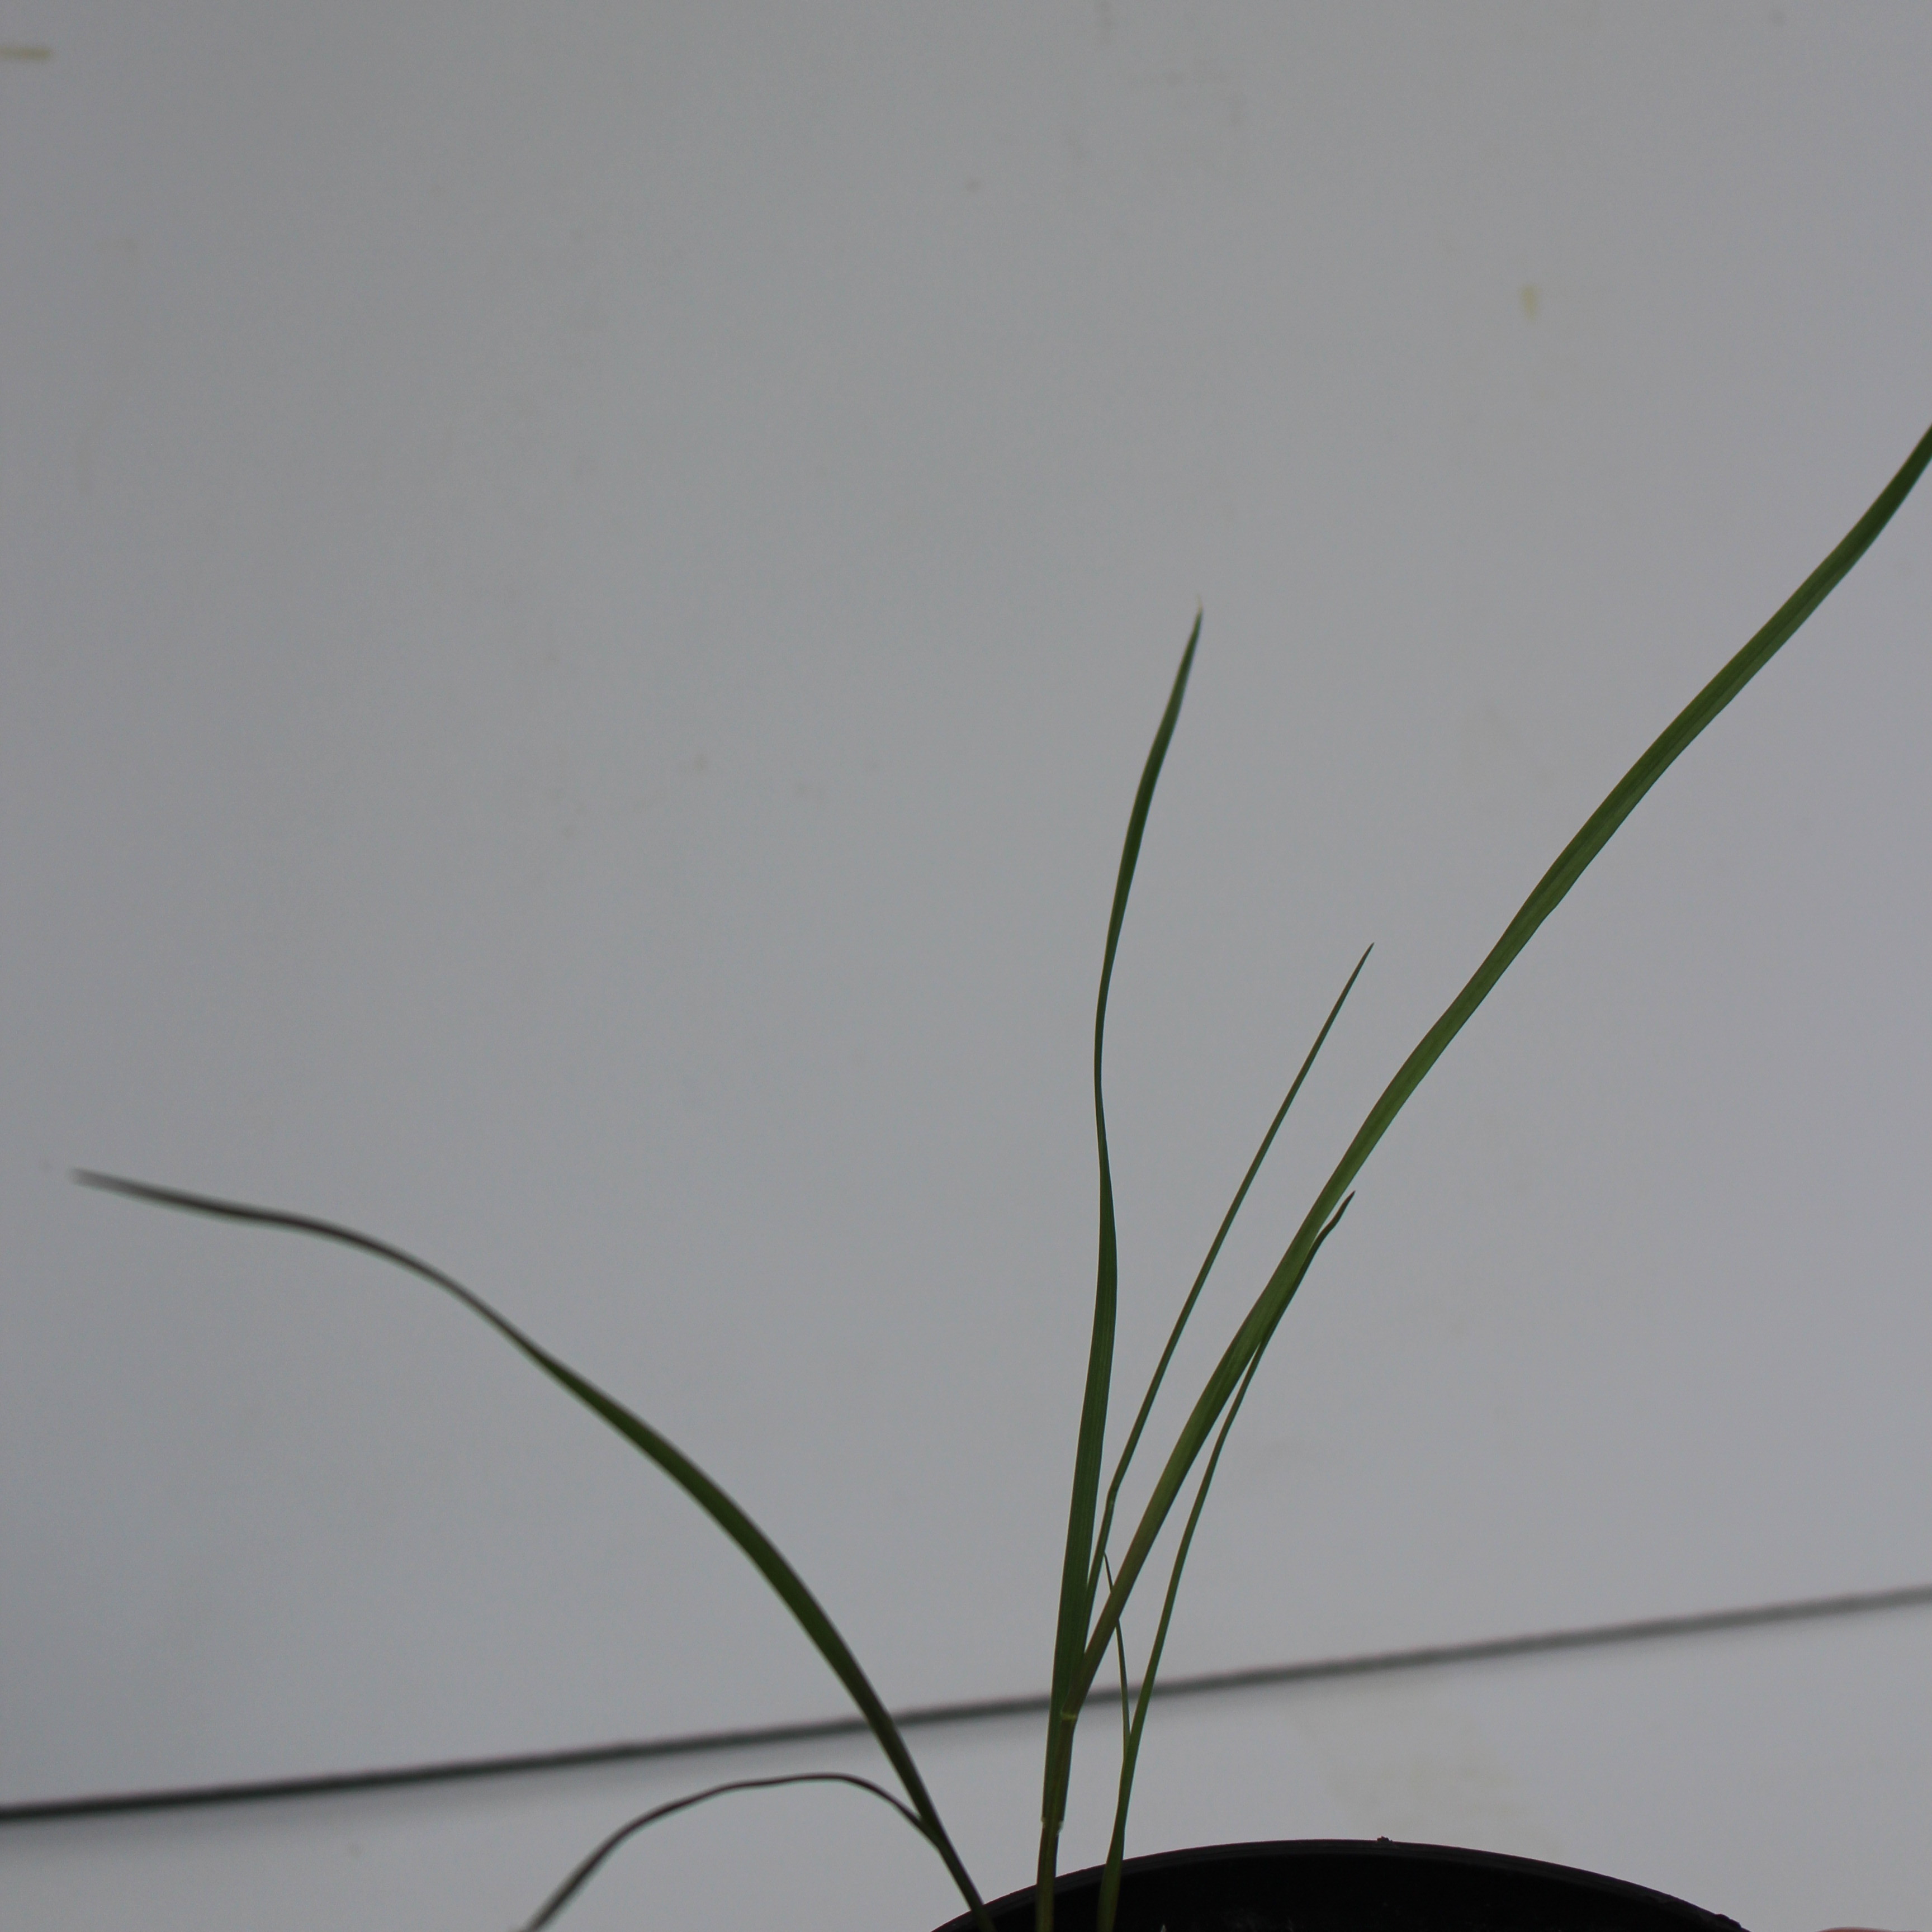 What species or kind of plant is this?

Lolium multiflorum
